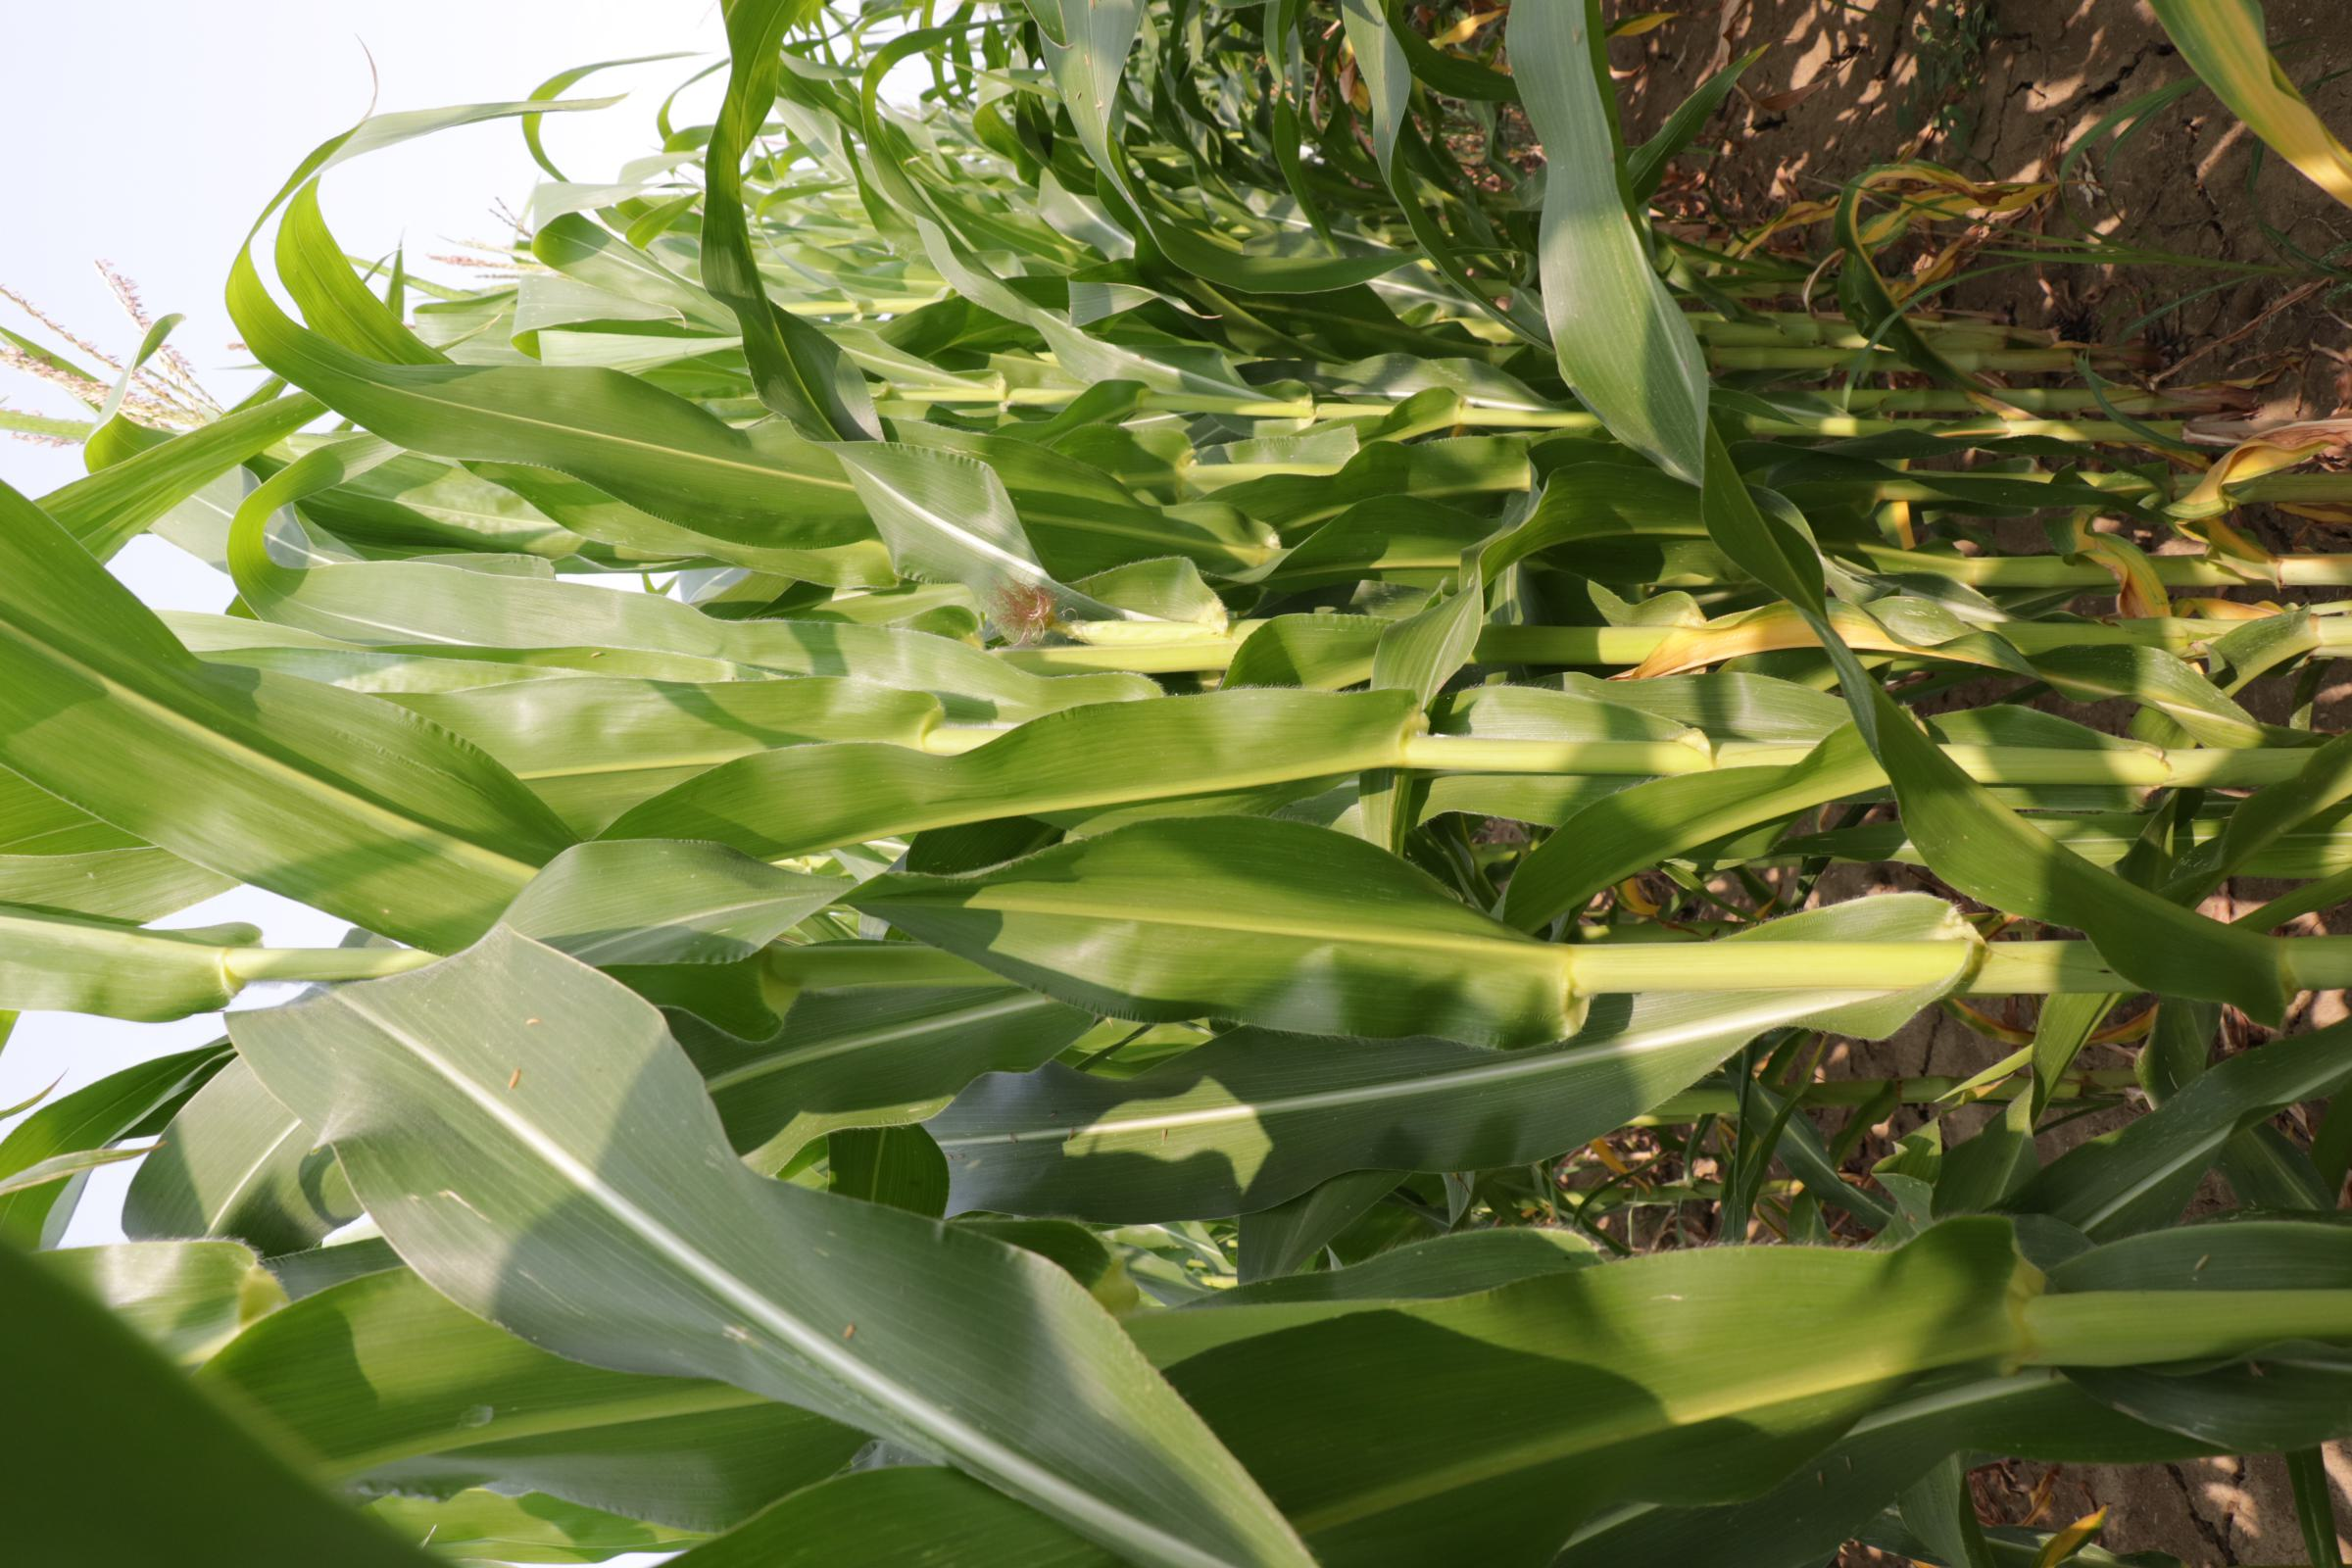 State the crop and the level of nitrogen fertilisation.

maize, reduced nitrogen fertilisation
